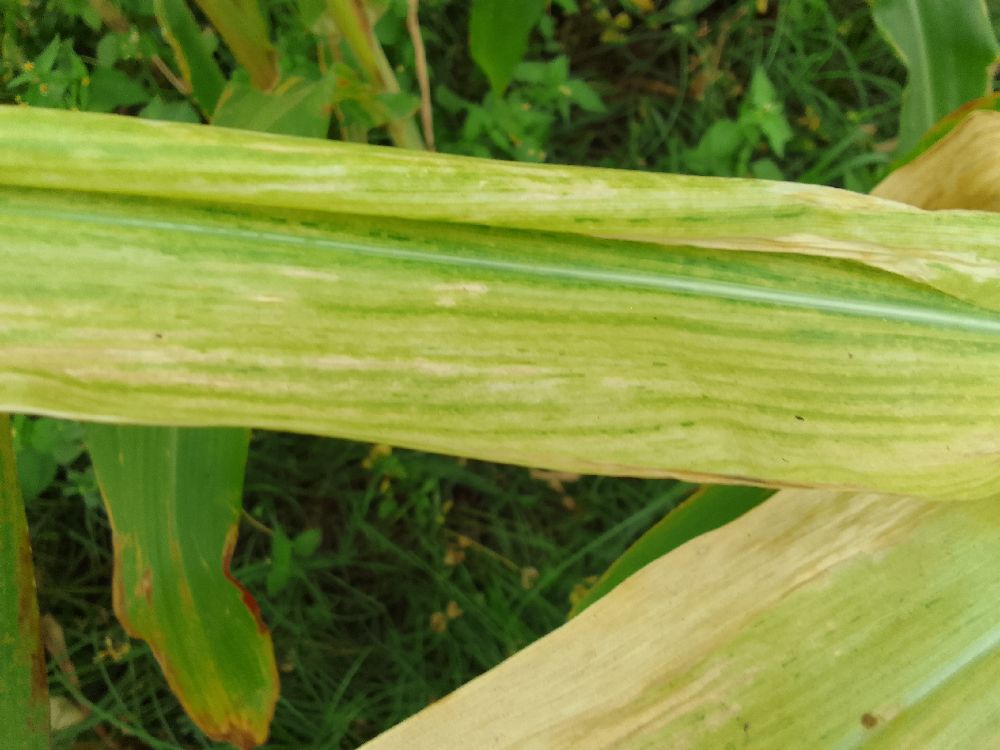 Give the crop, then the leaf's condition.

maize, maize lethal necrosis
